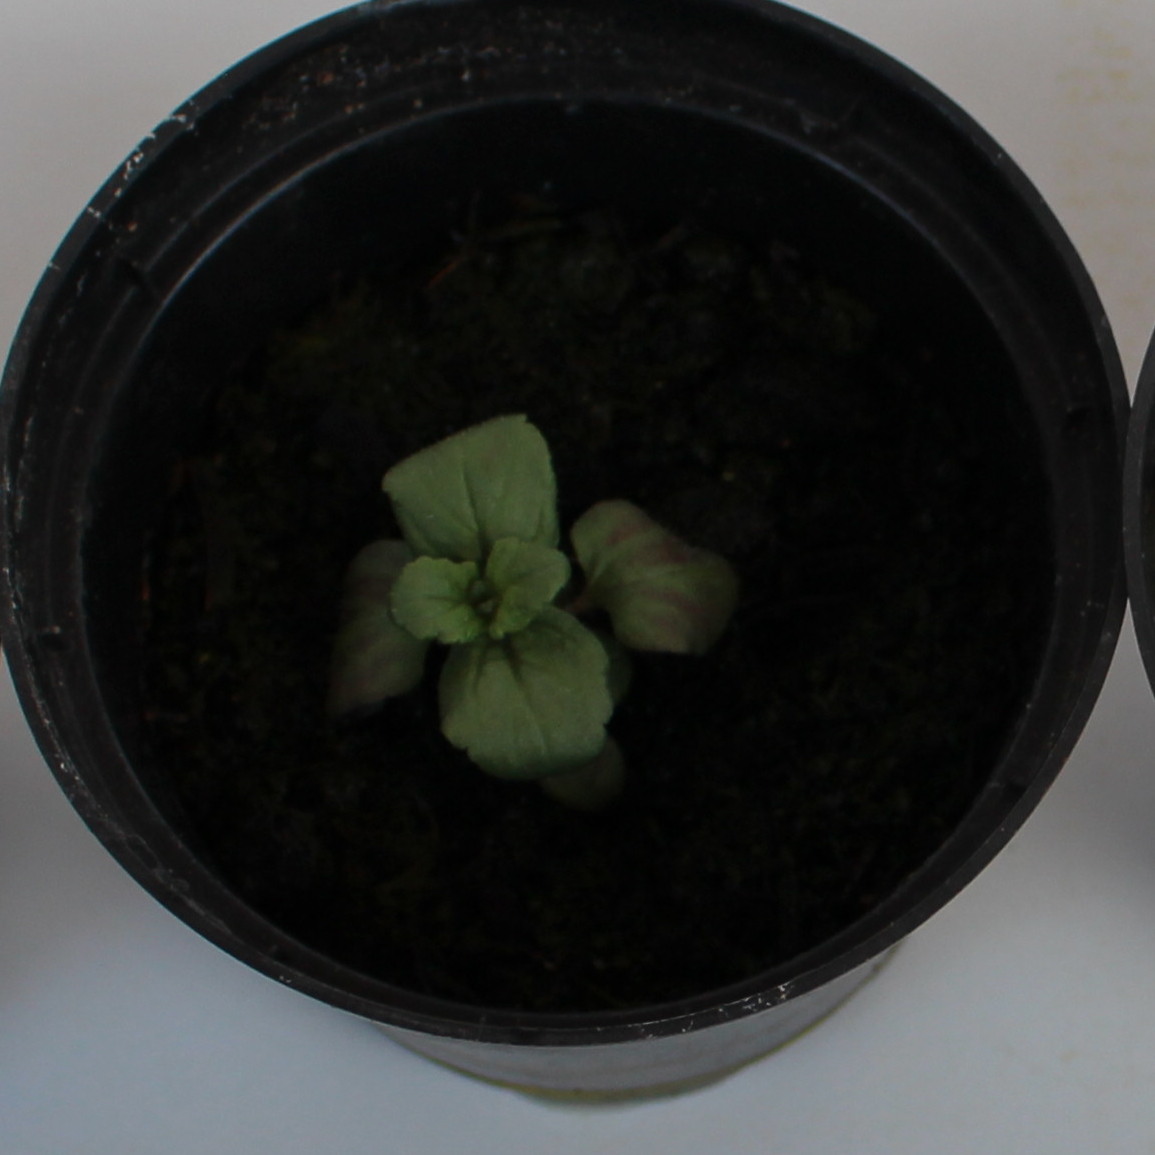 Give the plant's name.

Veronica persica
